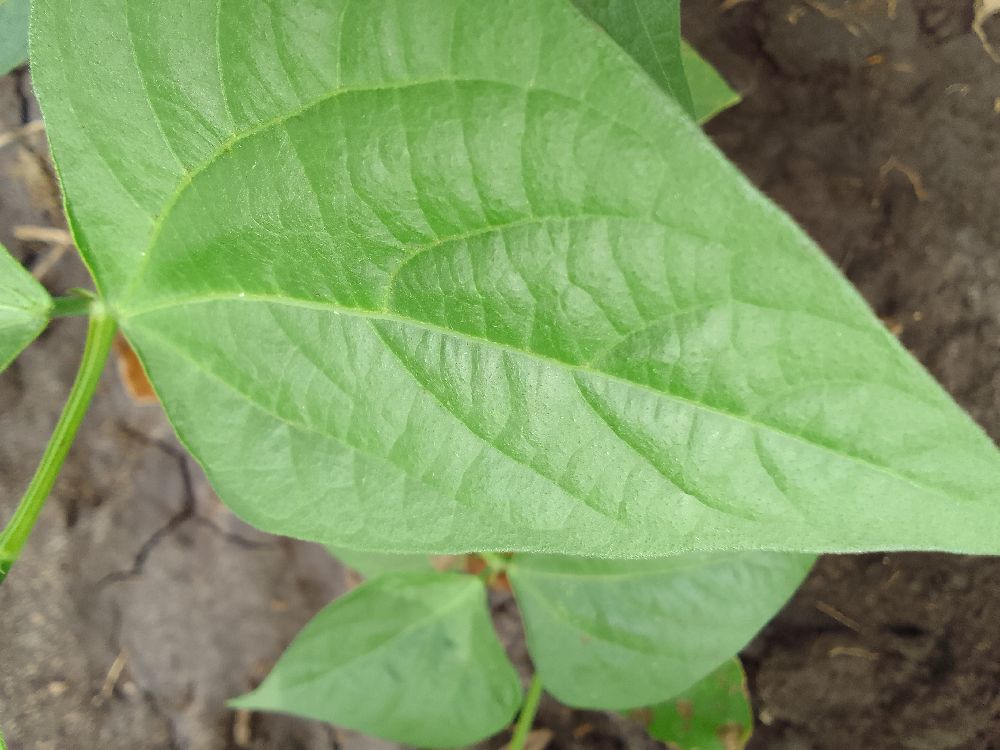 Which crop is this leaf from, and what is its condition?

common bean, healthy
